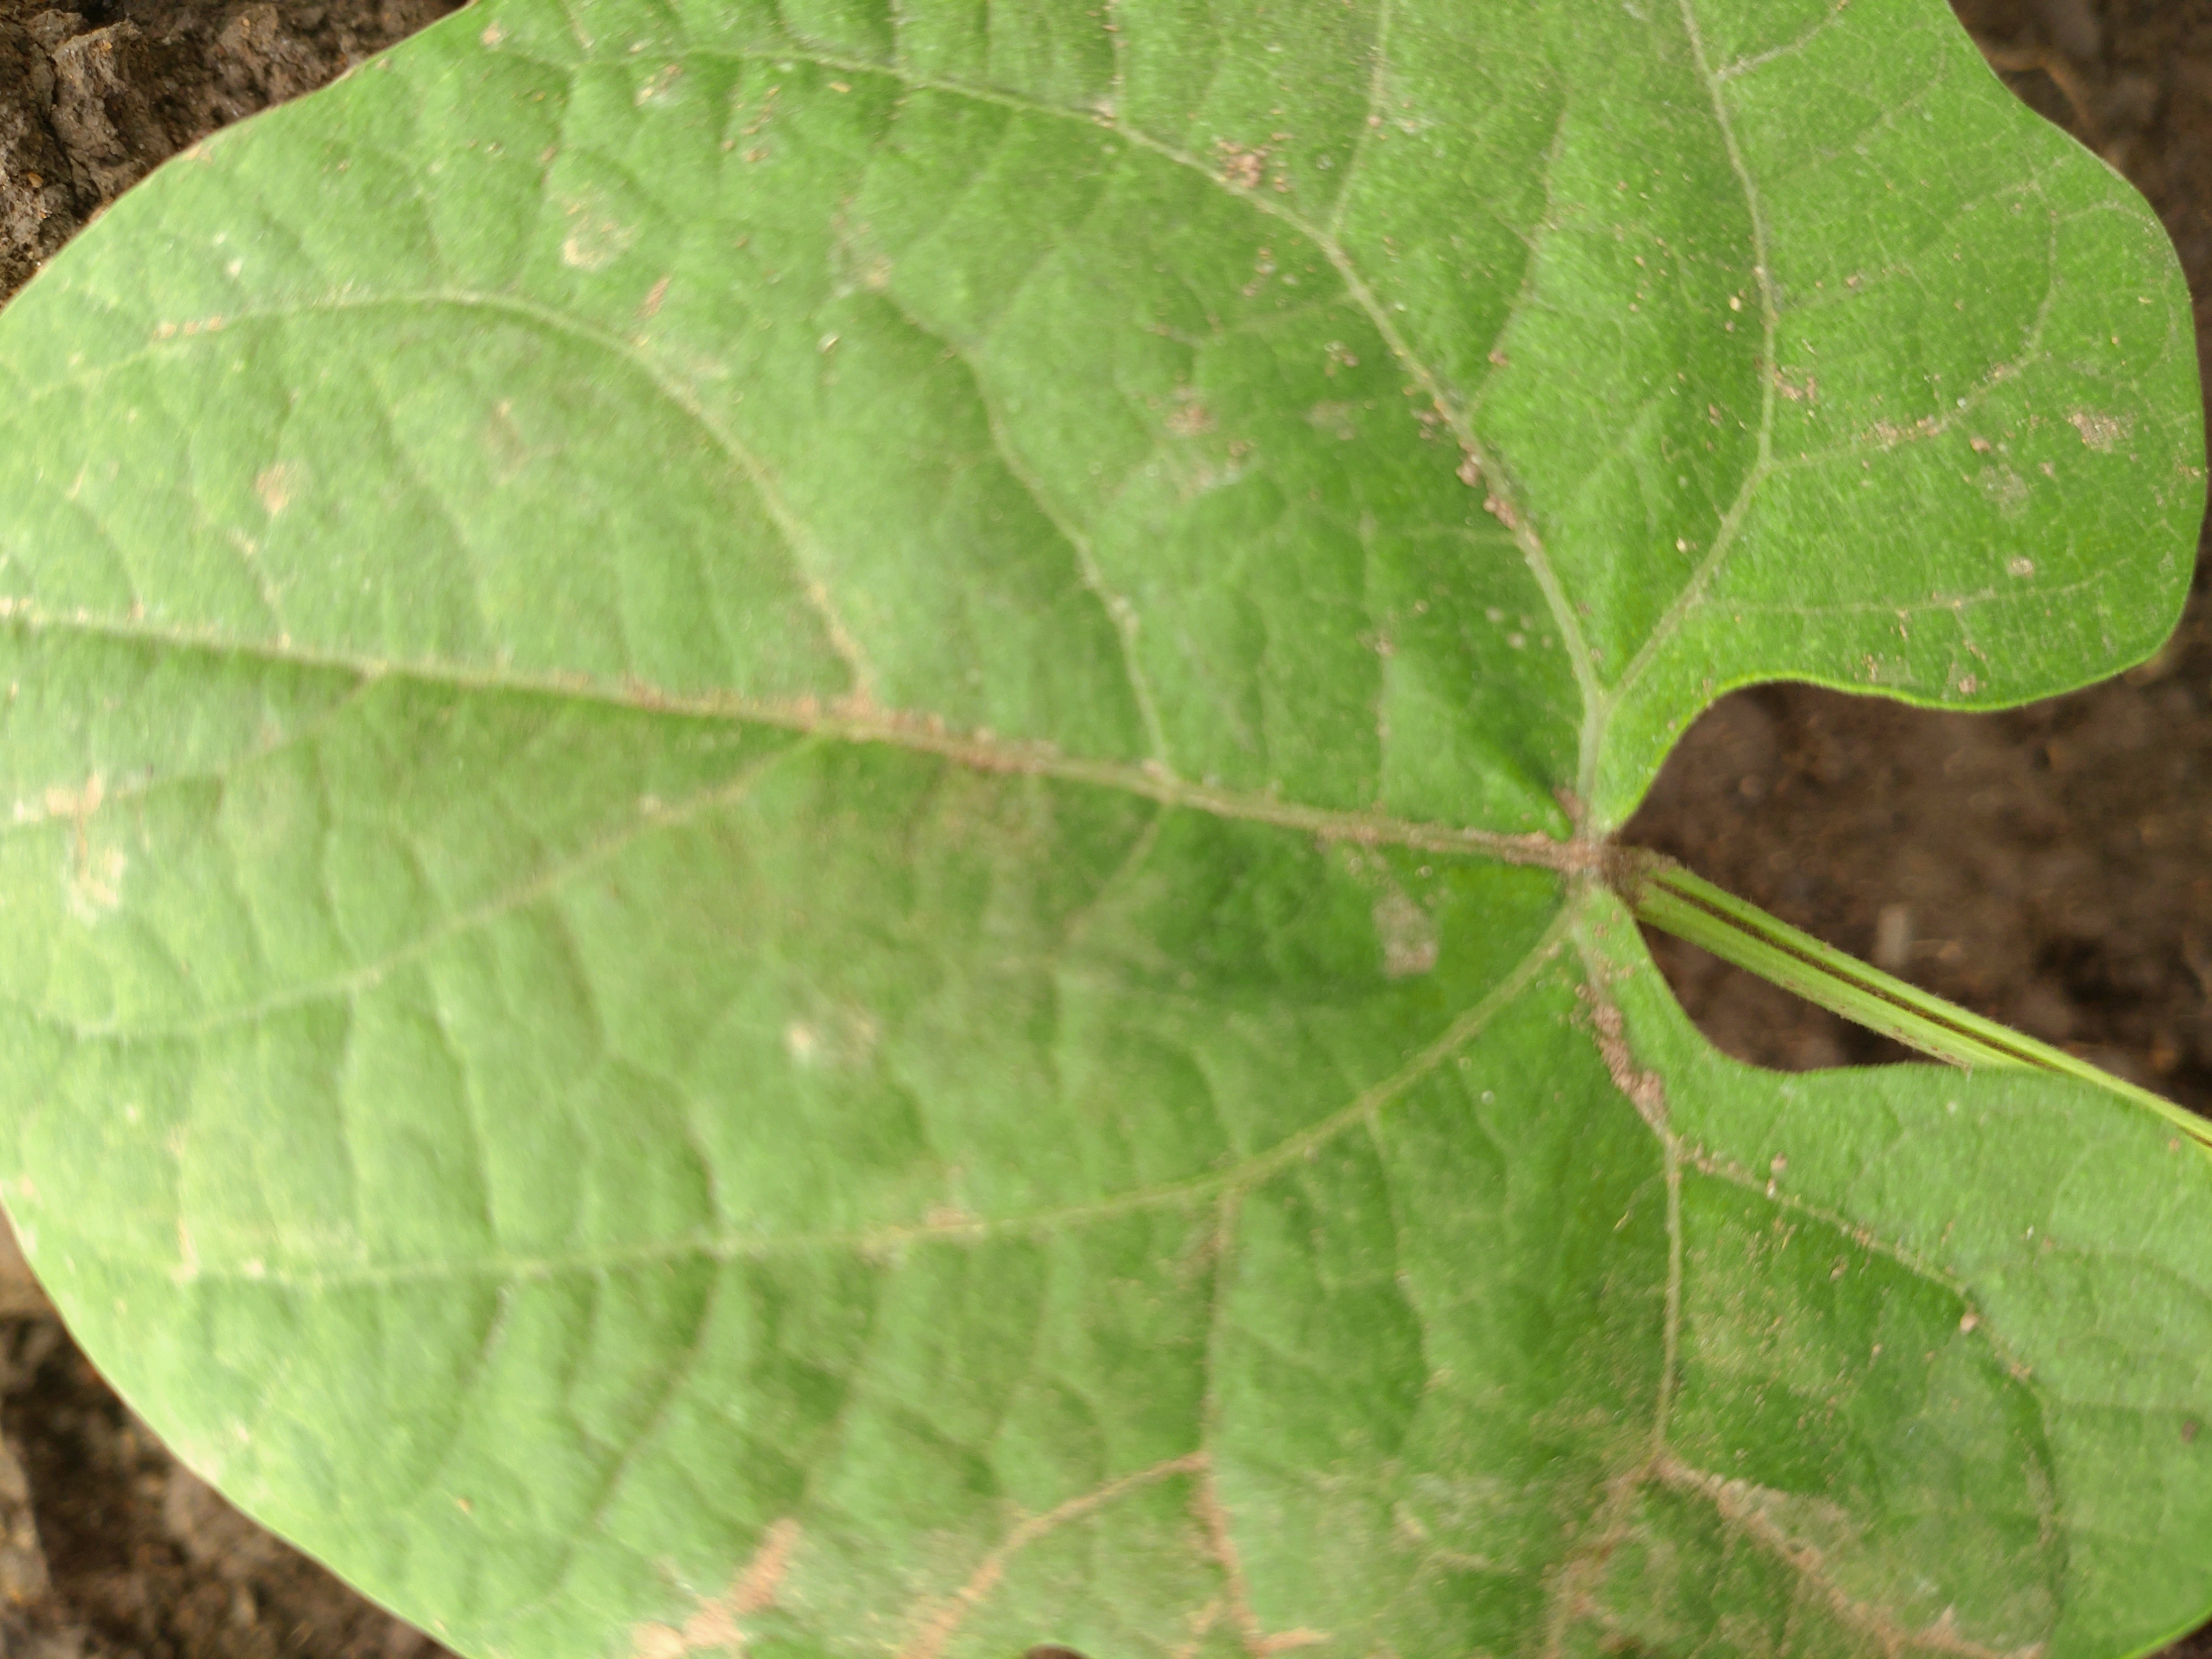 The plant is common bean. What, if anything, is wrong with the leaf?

healthy
